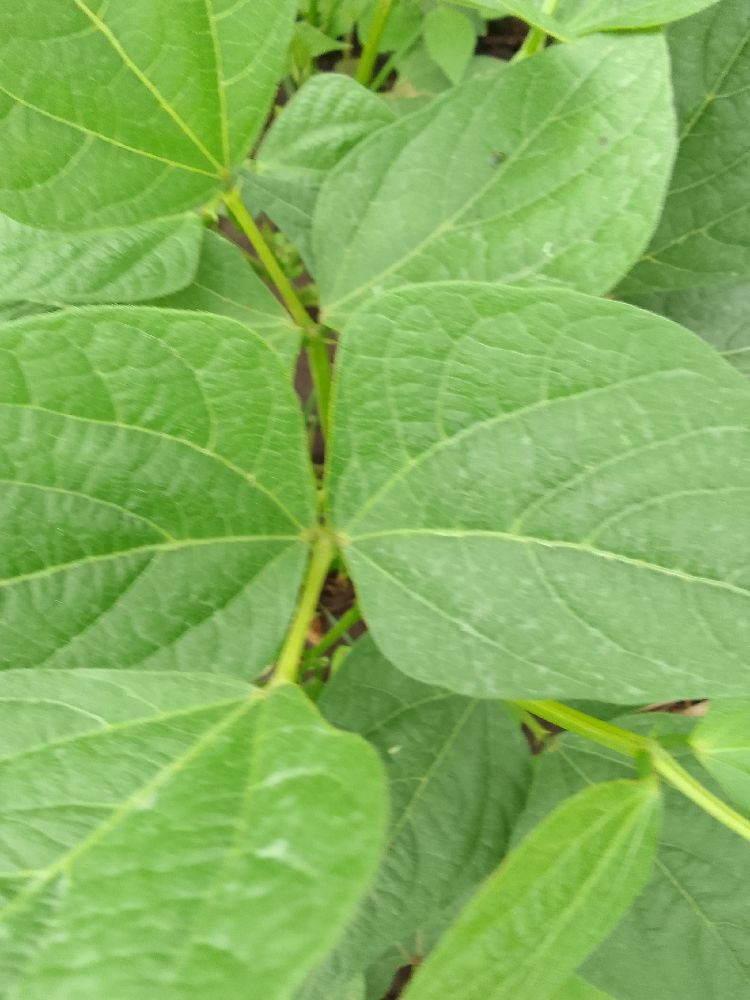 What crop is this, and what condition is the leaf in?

common bean, healthy
